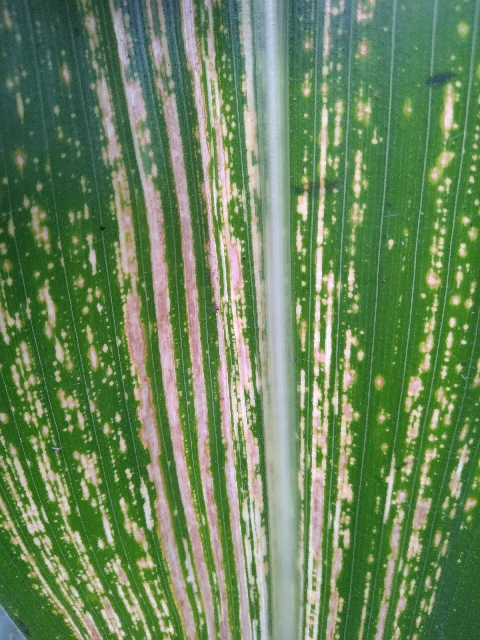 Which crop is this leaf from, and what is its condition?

maize, maize streak virus
